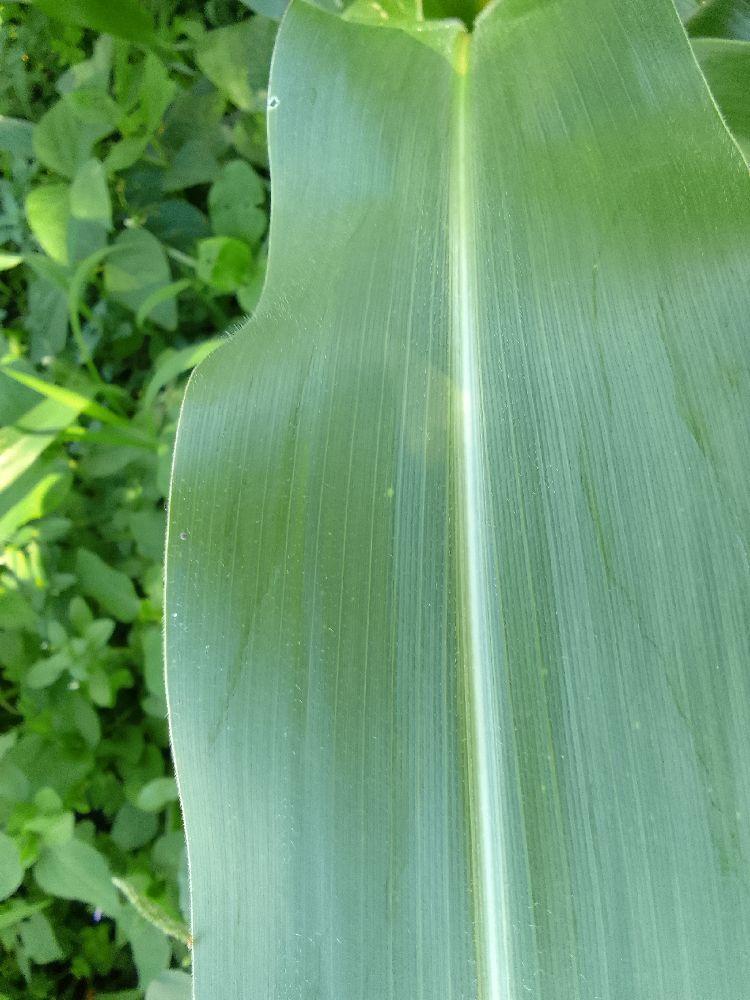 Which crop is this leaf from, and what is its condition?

maize, healthy
